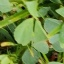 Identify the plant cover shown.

unstructured weed
